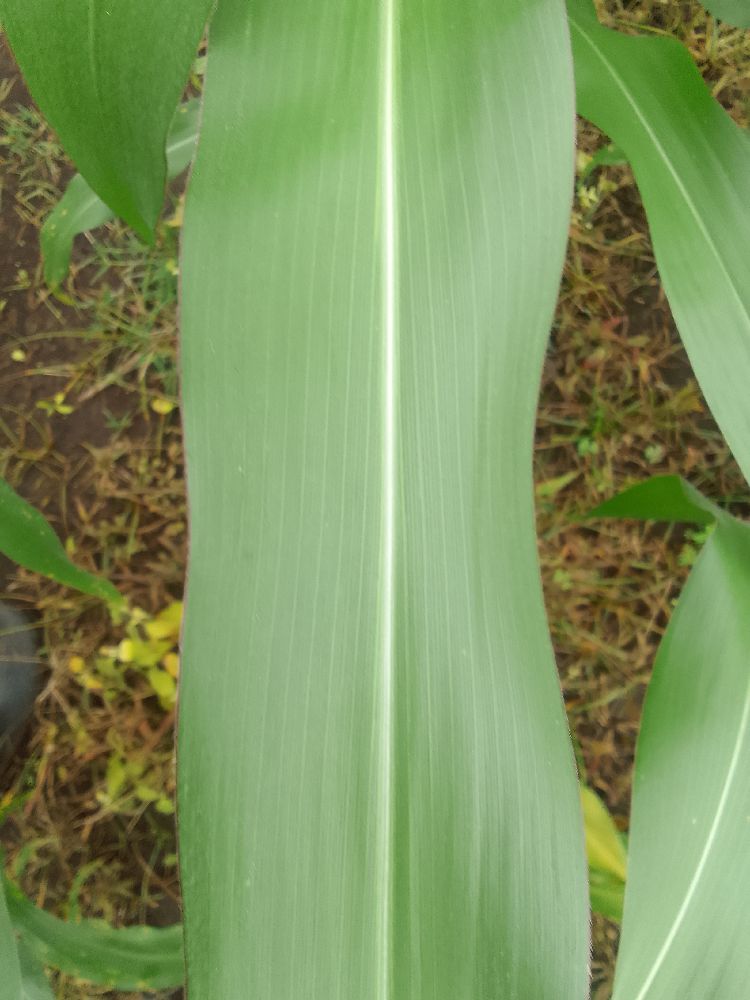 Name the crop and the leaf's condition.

maize, healthy
